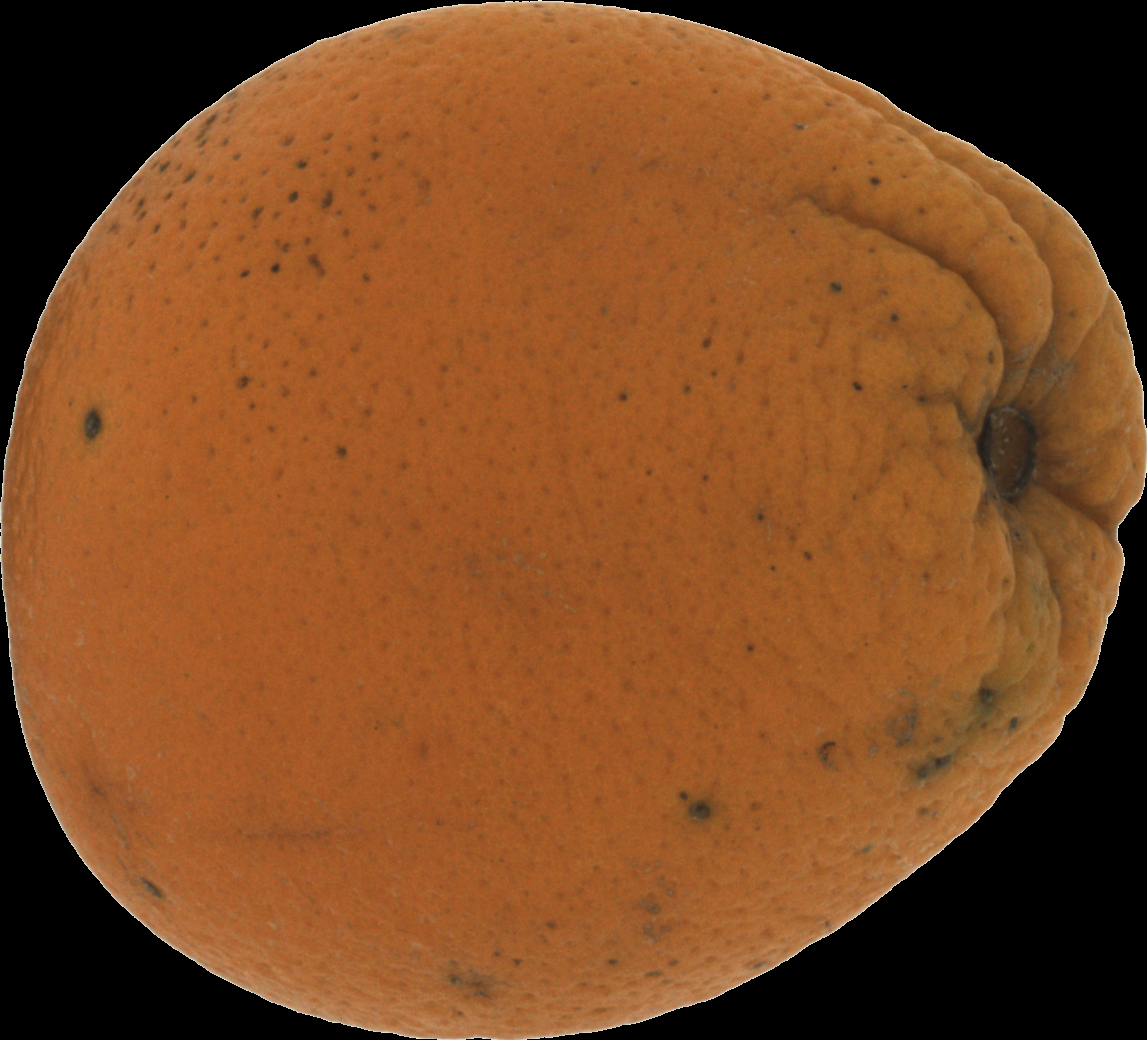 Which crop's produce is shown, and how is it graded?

orange, bad
